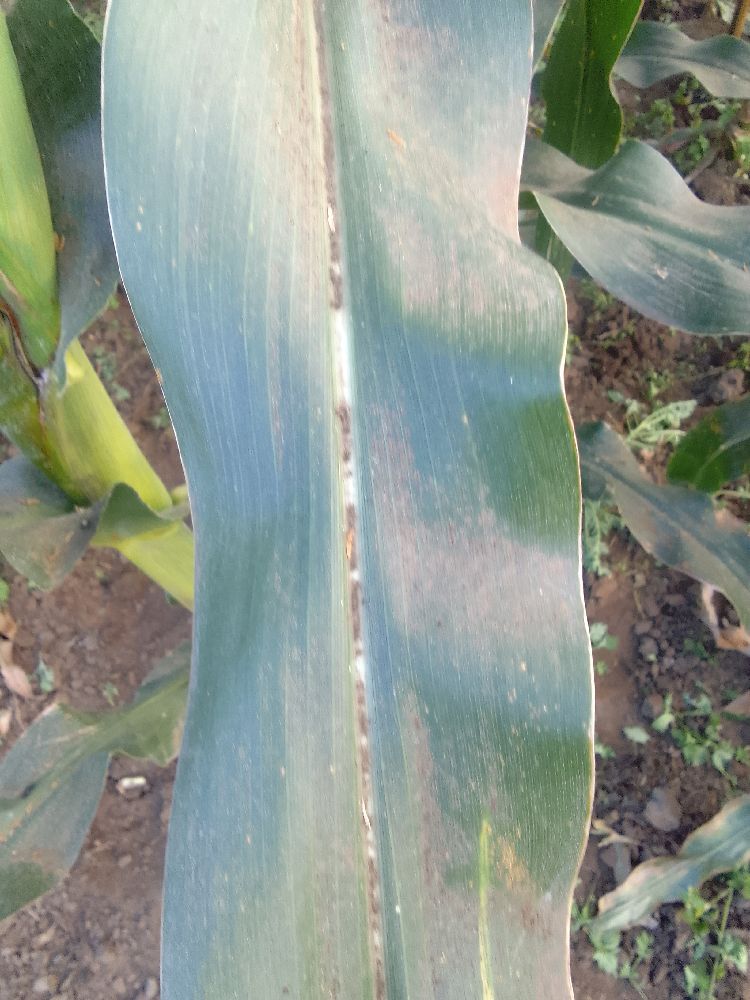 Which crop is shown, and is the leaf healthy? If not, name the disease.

maize, healthy
